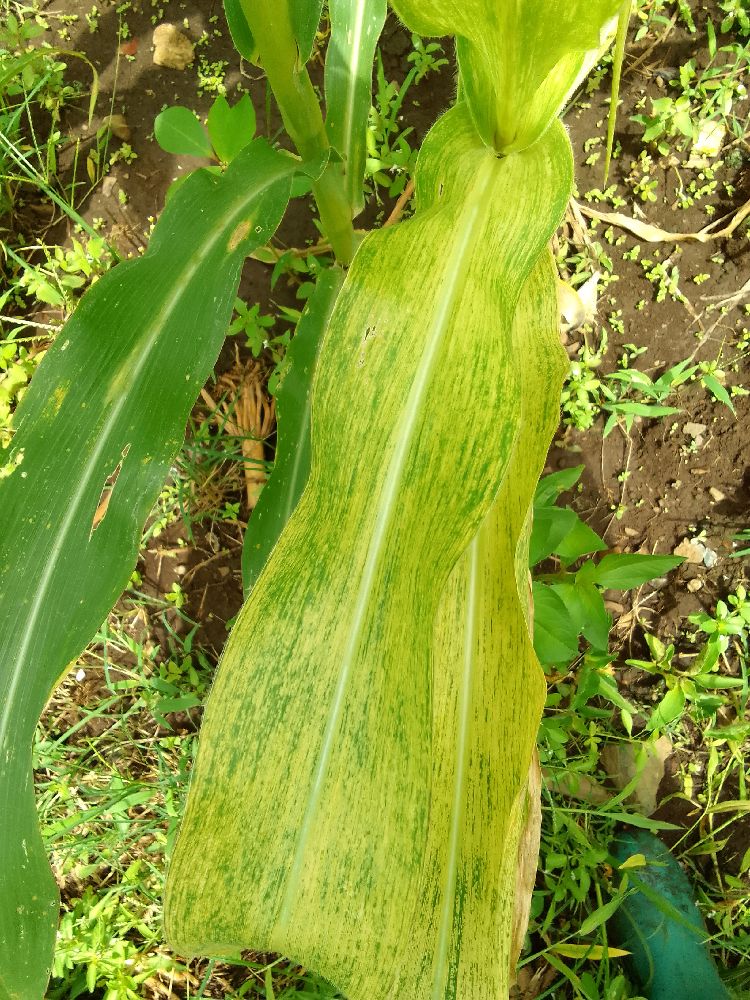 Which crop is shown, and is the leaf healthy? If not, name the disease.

maize, maize lethal necrosis
